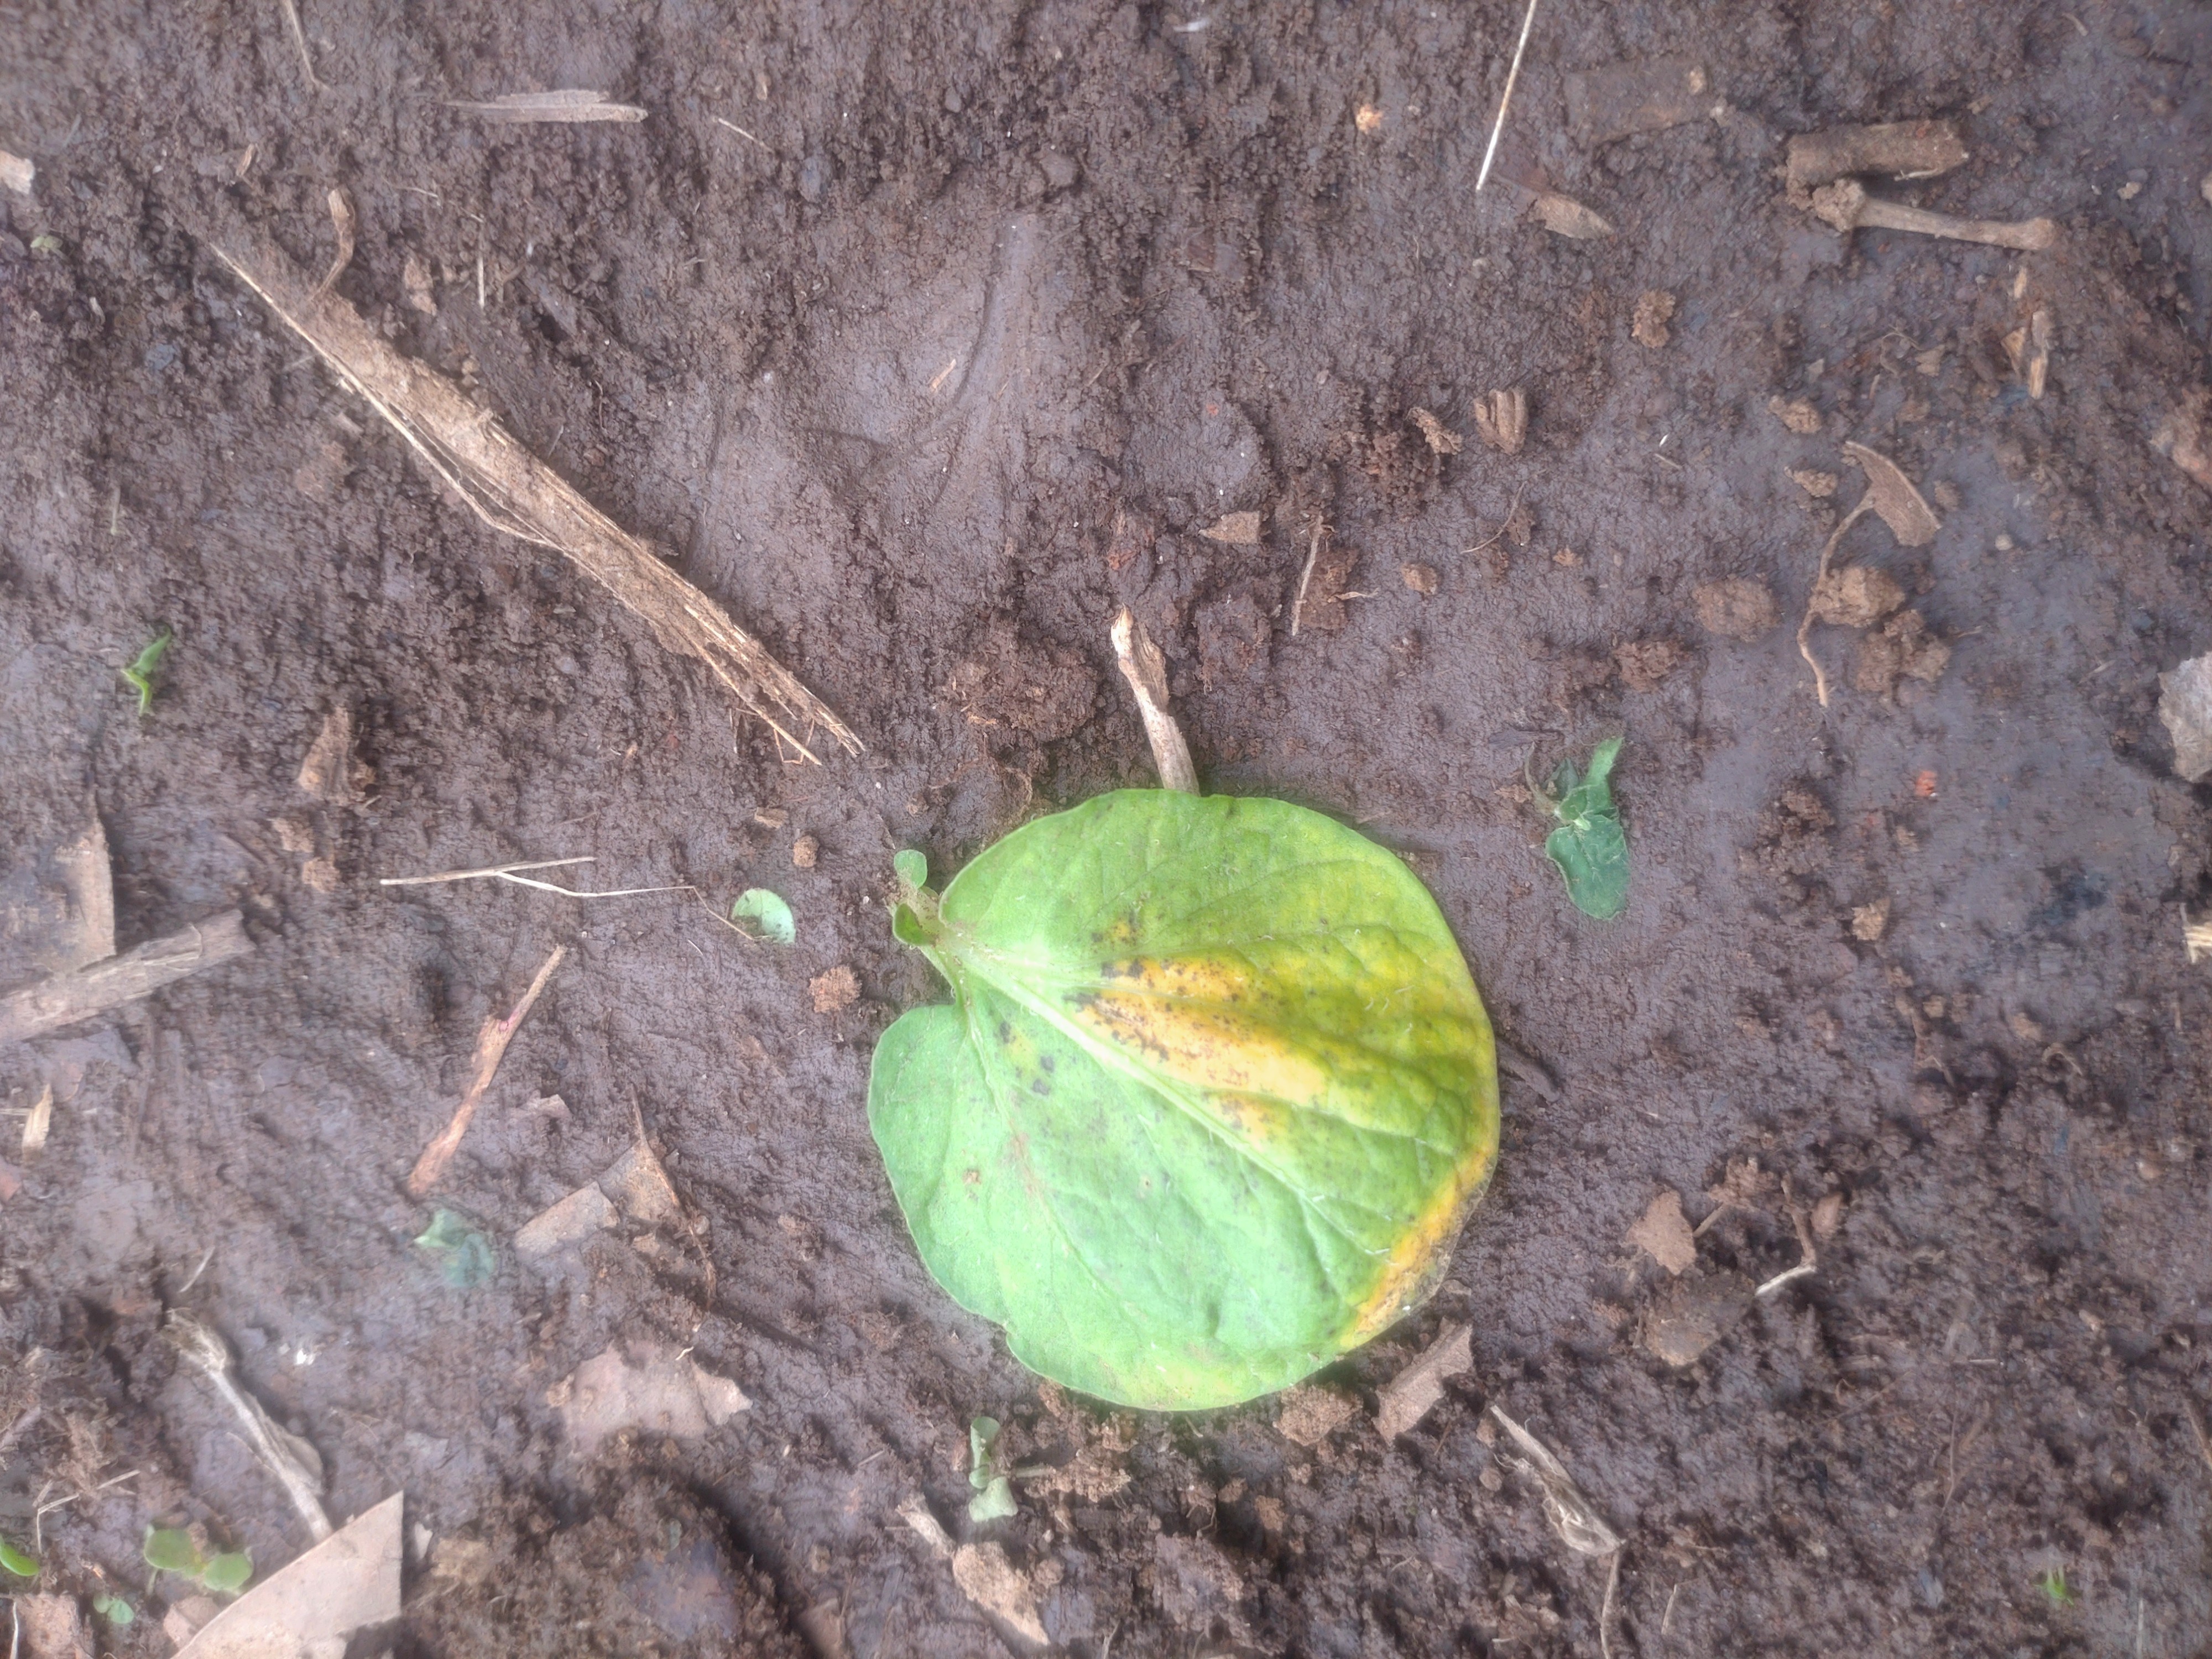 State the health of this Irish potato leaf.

late blight
